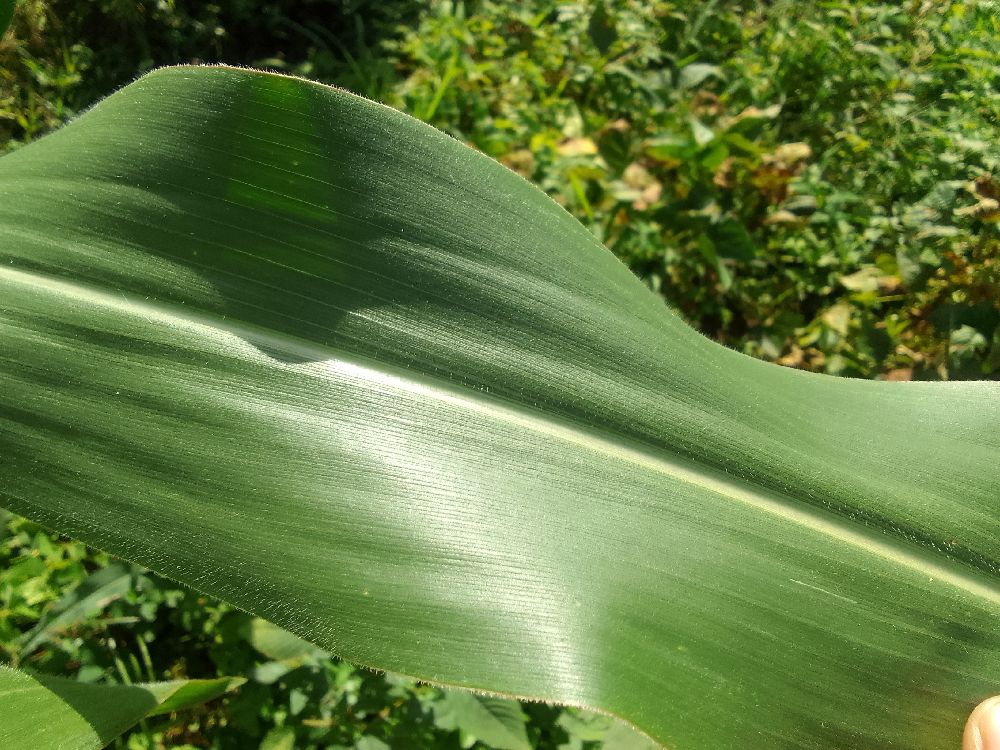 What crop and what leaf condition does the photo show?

maize, healthy
